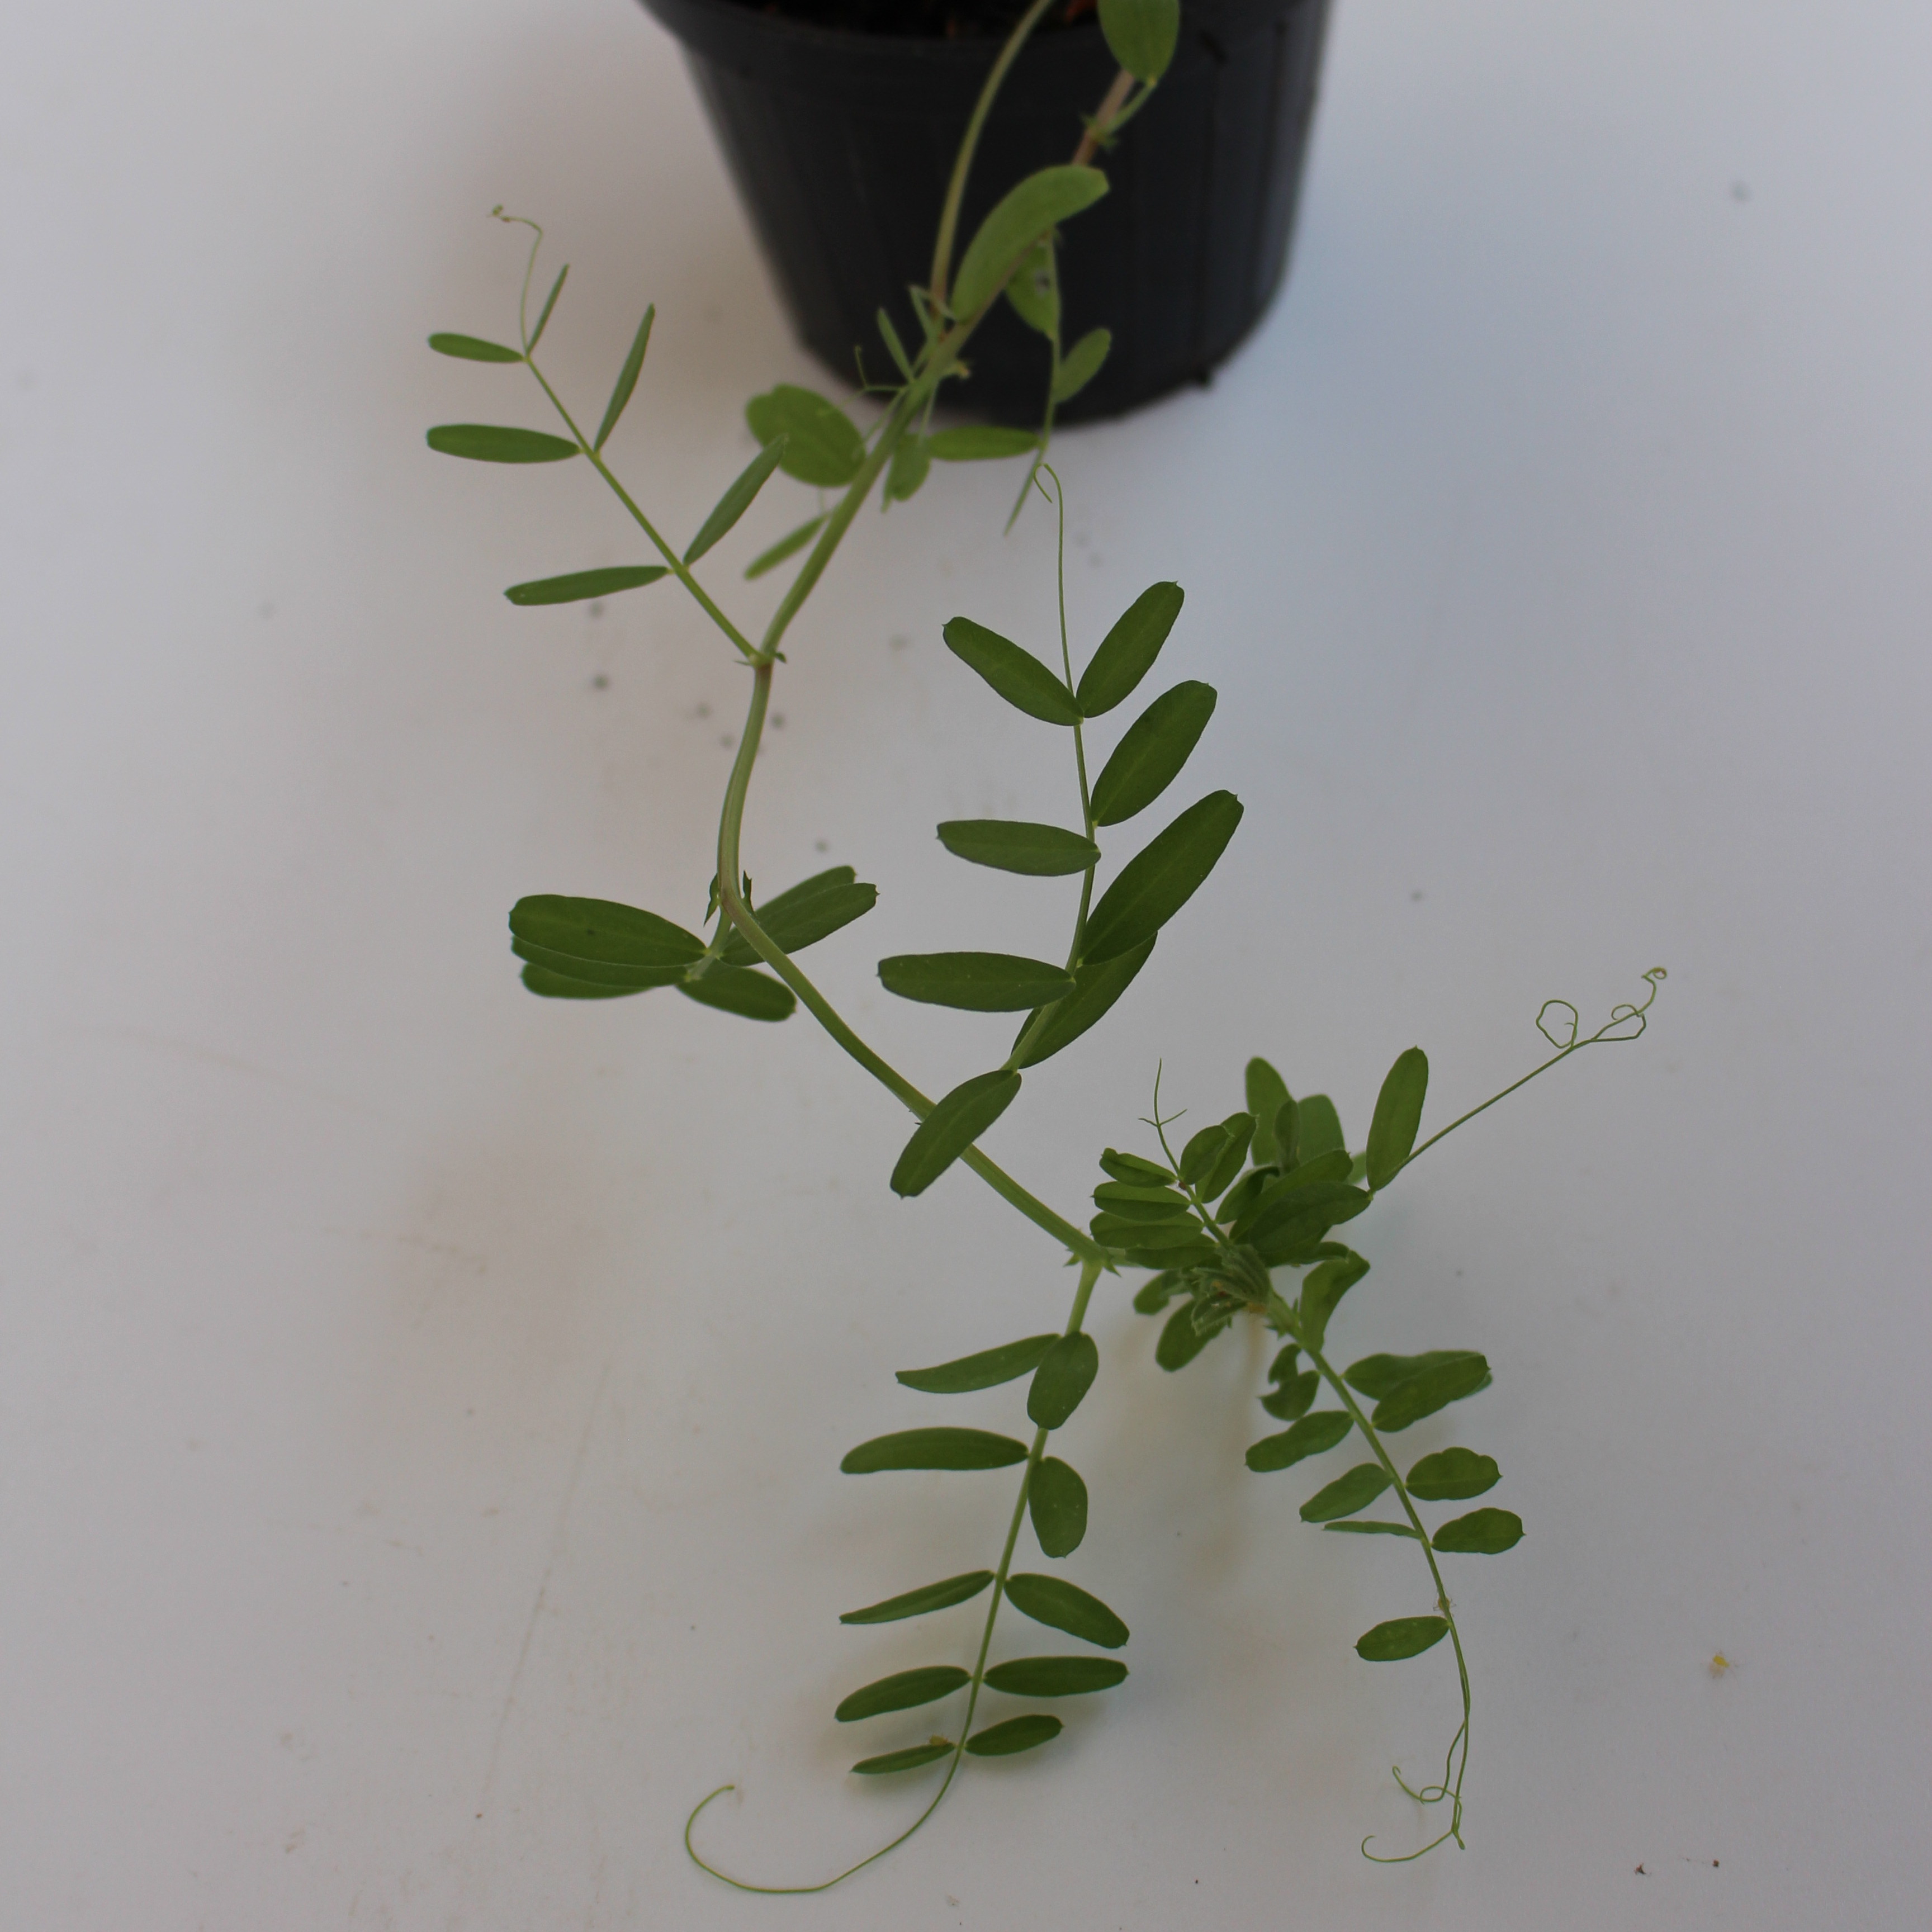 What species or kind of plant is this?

Vicia sativa
